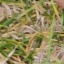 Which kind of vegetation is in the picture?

grass
